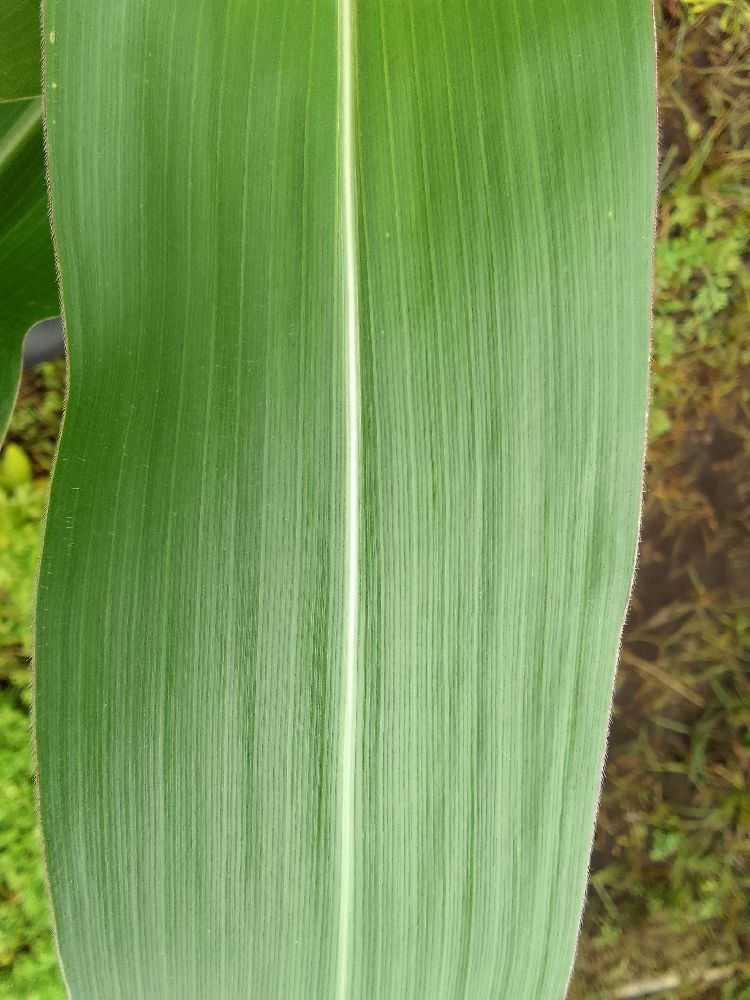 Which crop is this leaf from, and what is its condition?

maize, healthy
